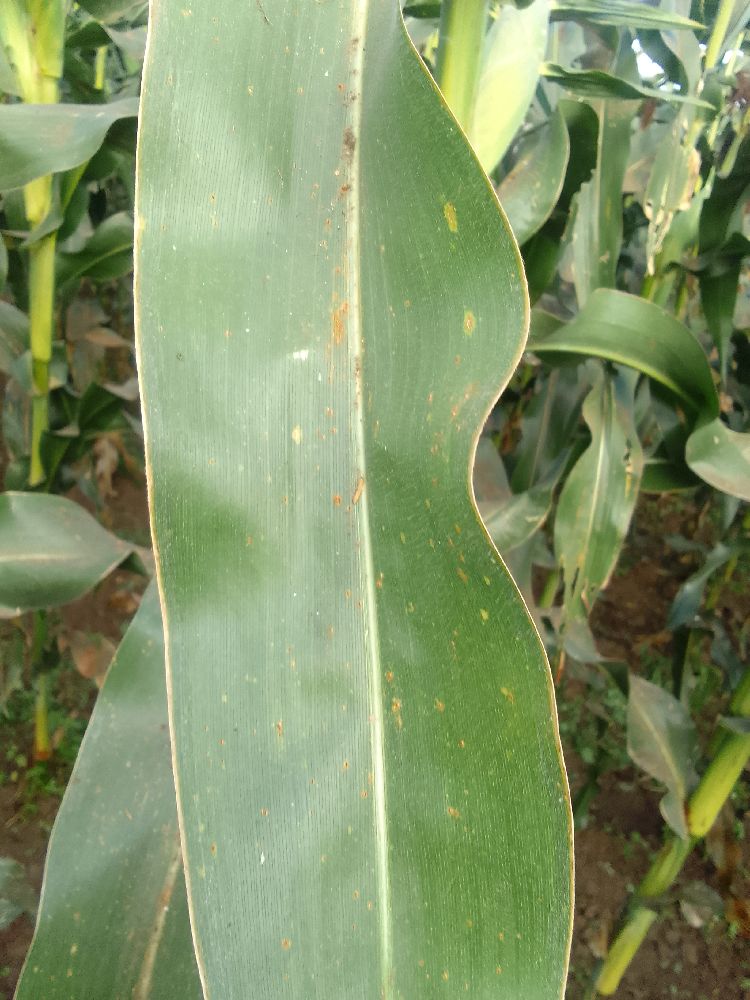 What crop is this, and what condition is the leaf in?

maize, healthy
